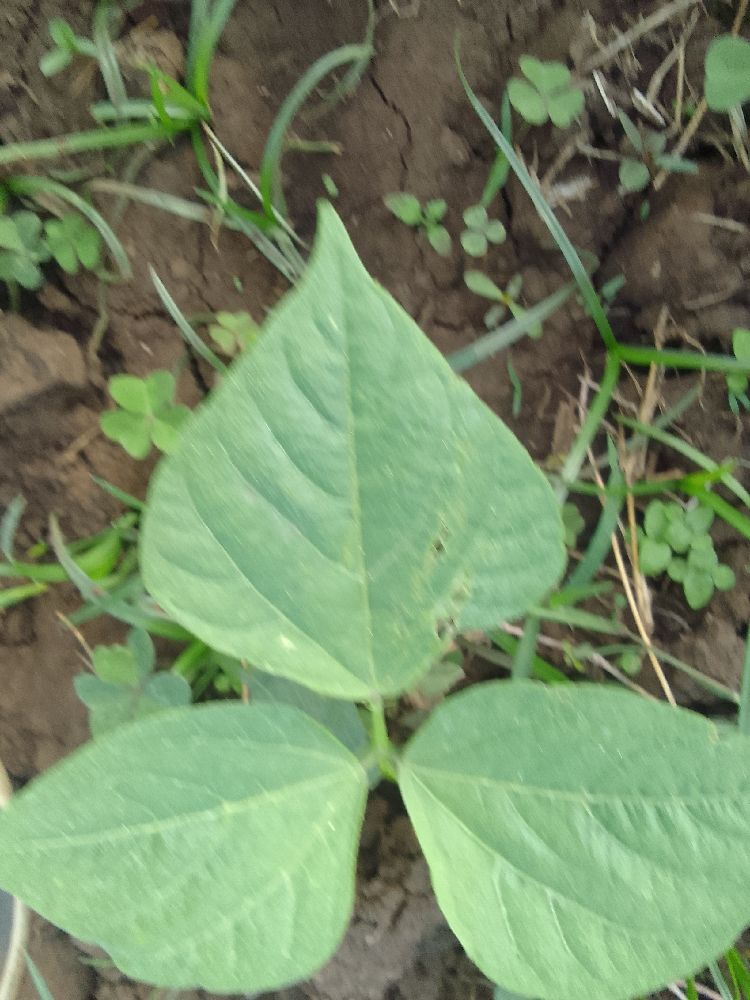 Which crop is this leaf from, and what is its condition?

common bean, healthy
